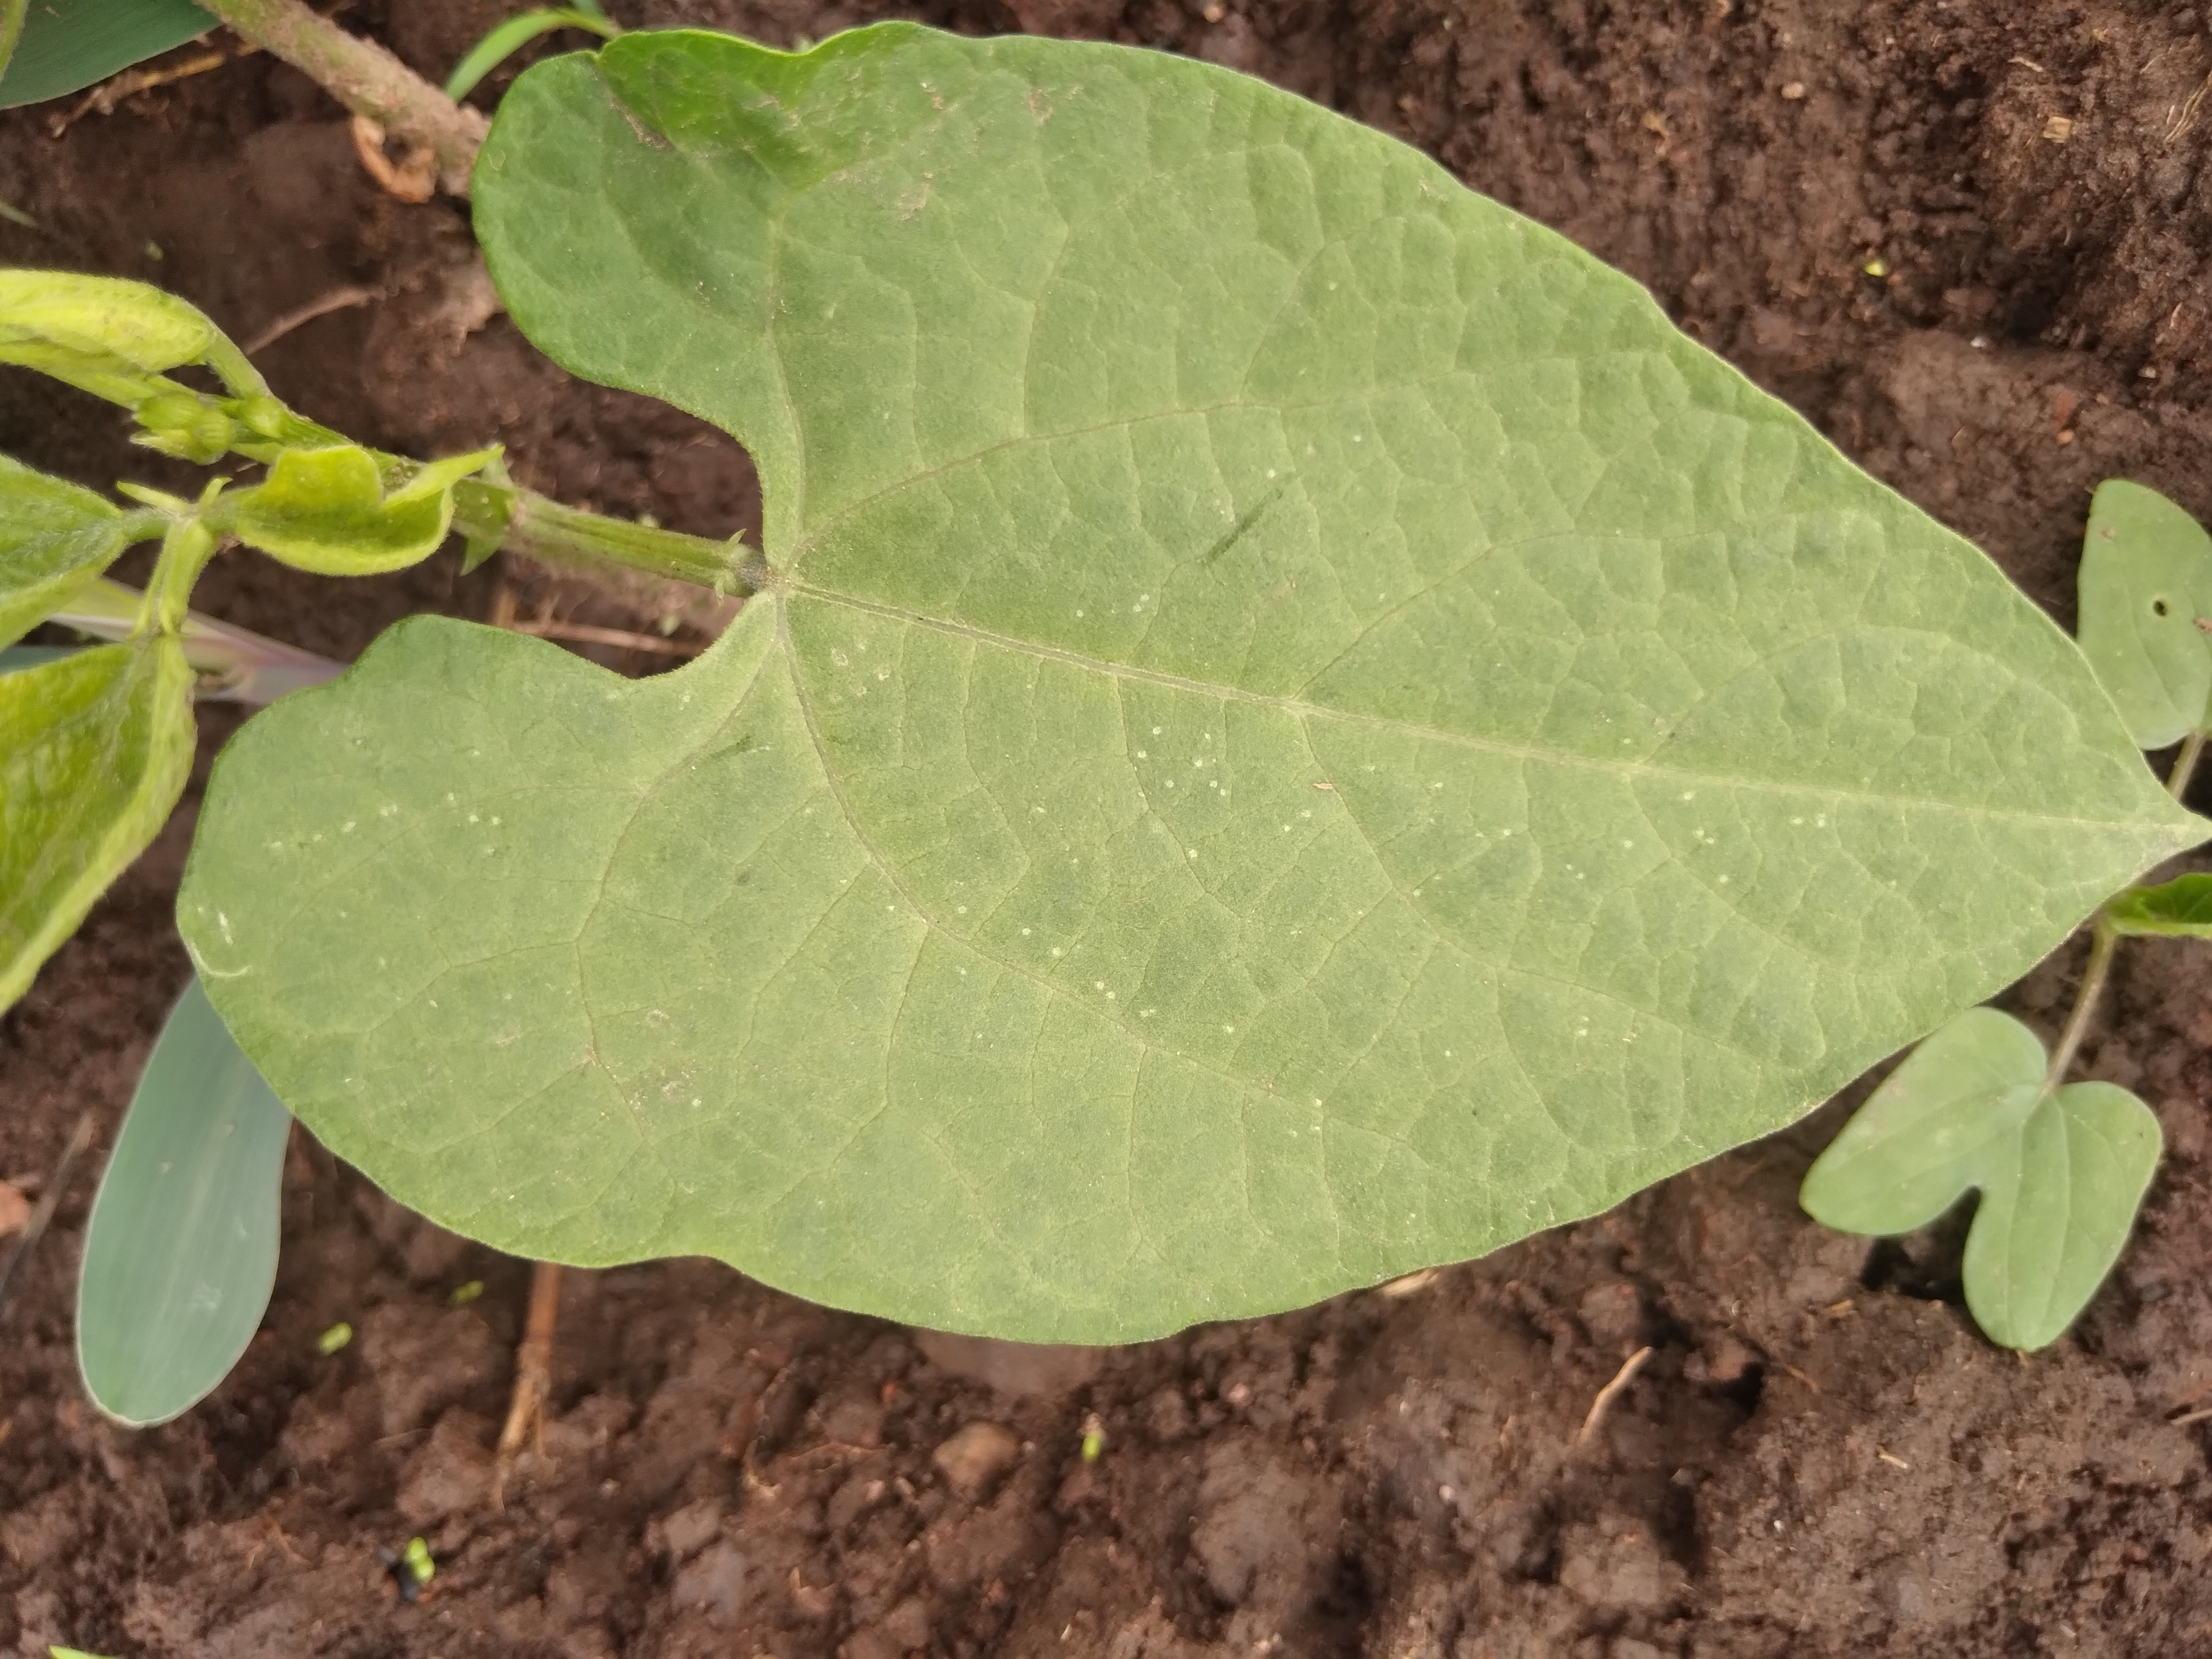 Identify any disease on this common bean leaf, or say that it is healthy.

healthy
